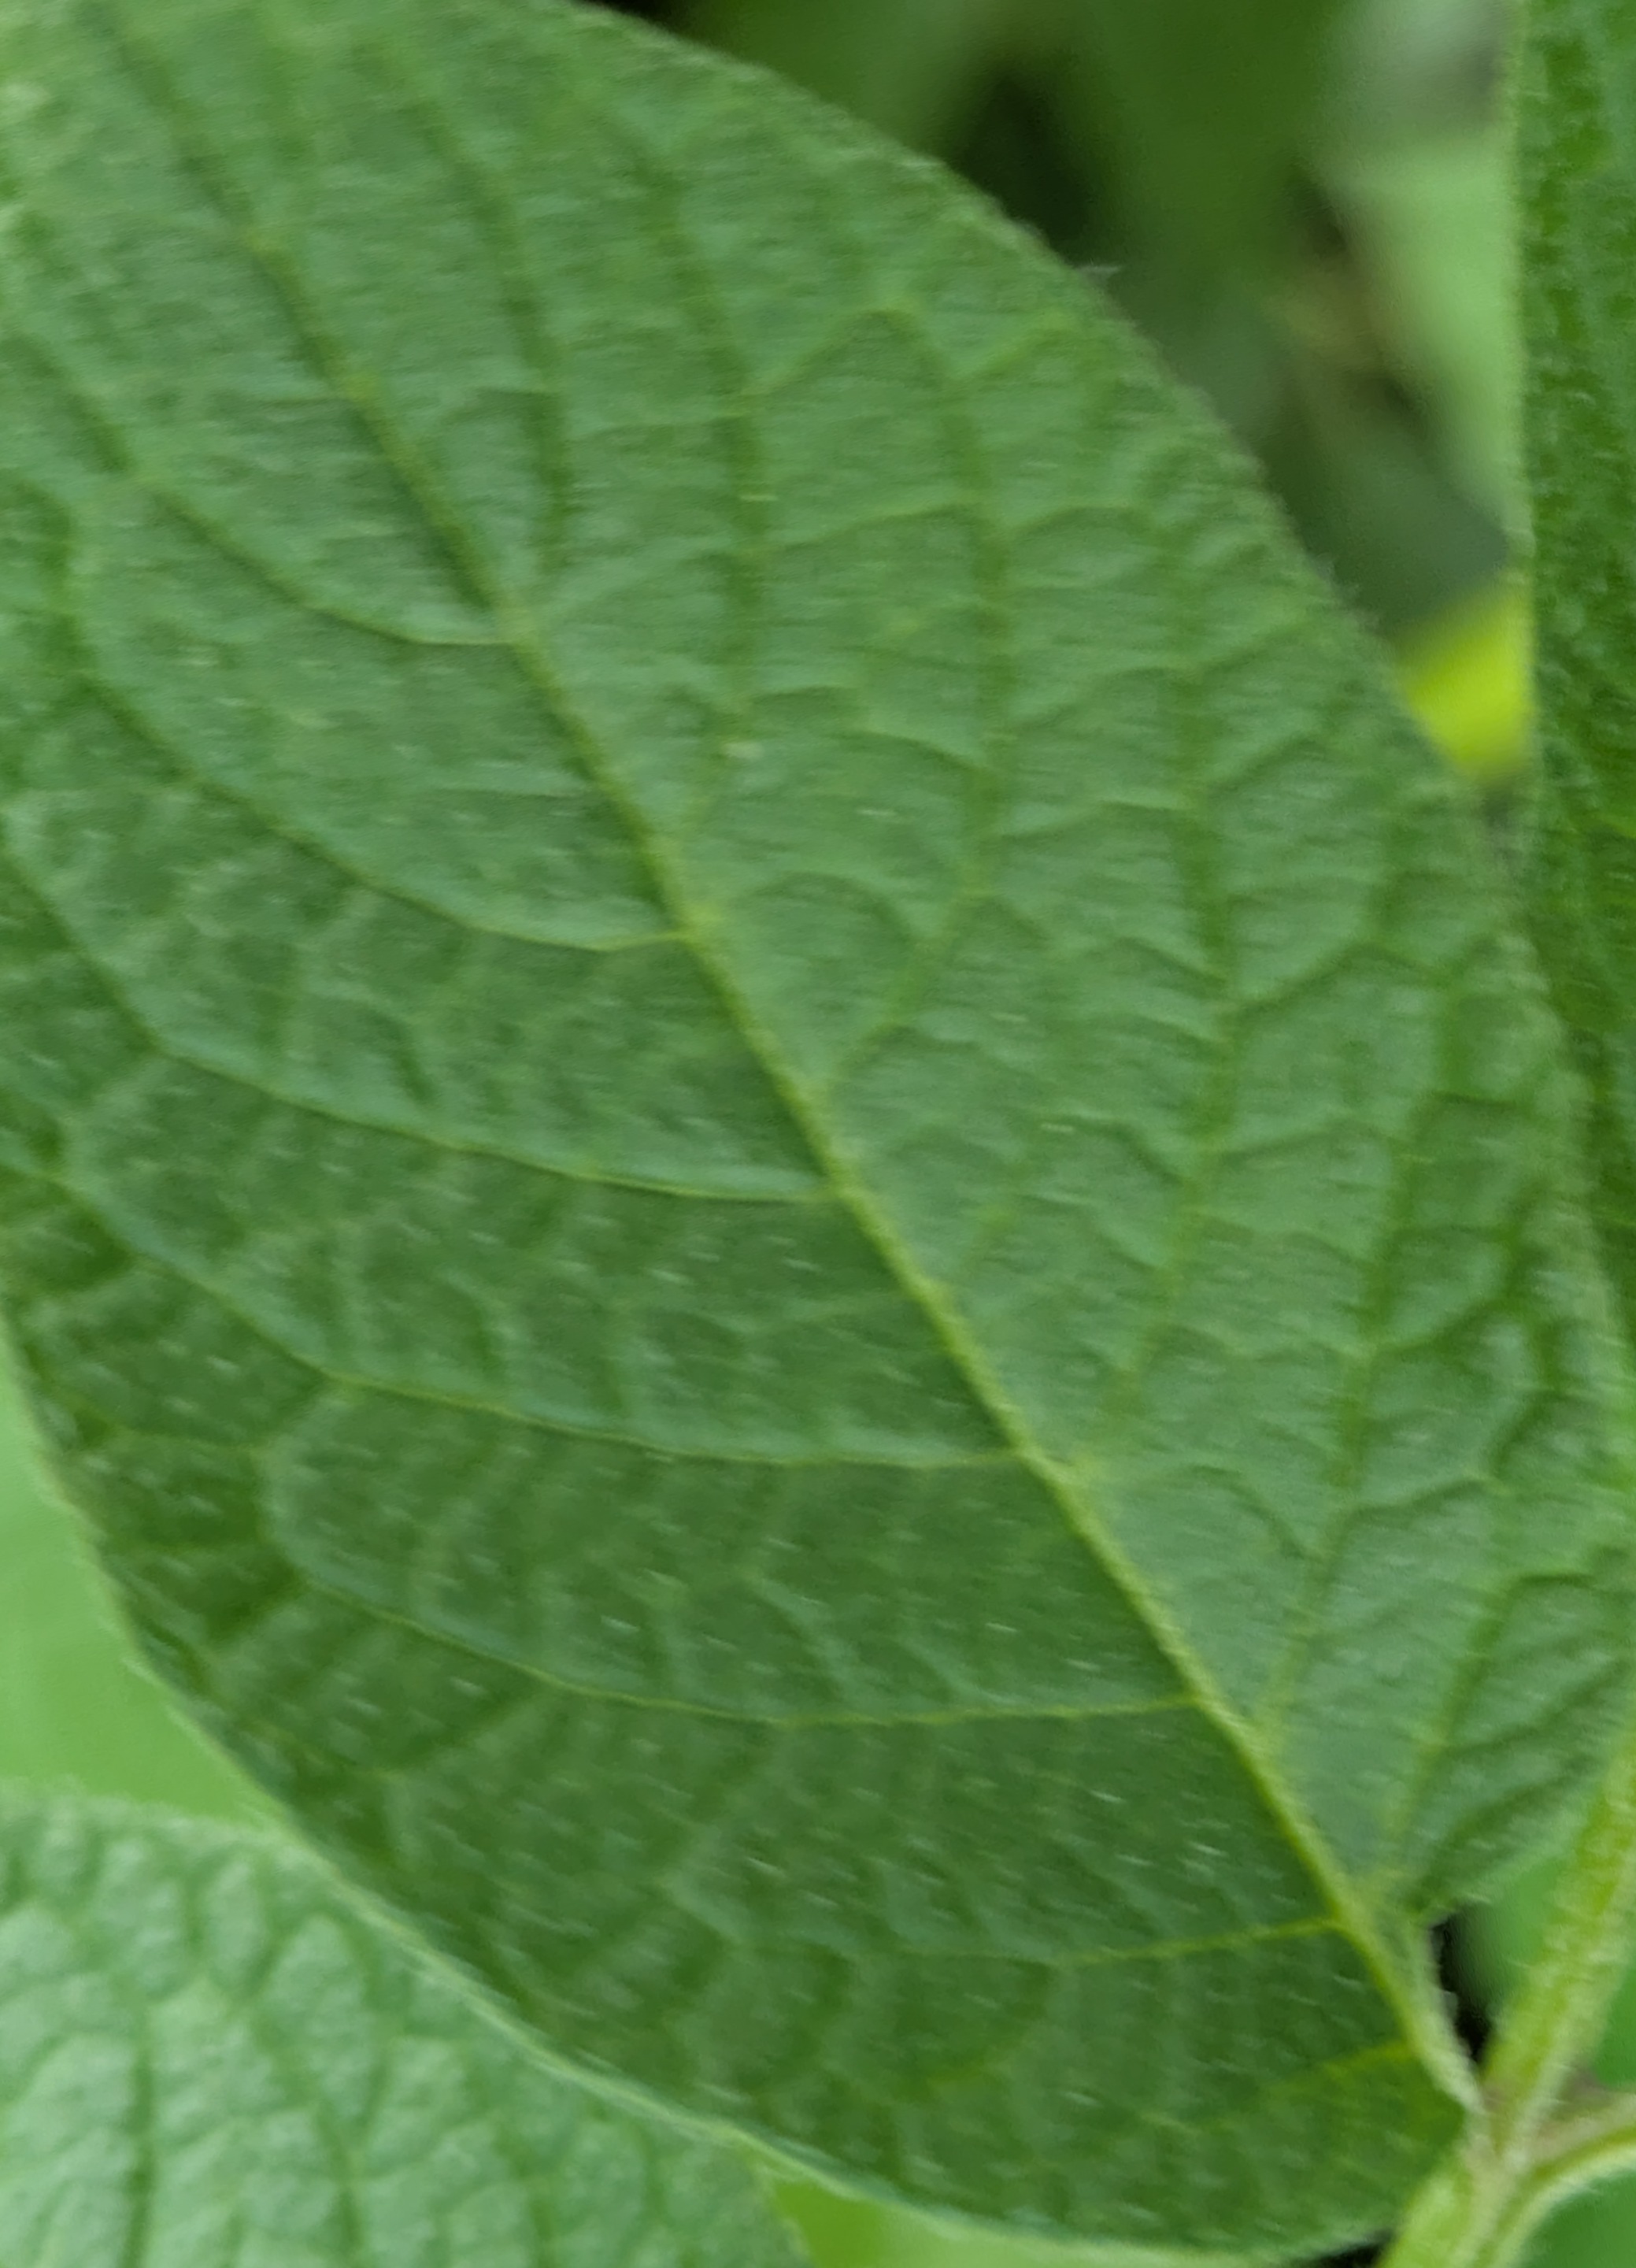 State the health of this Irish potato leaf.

healthy
